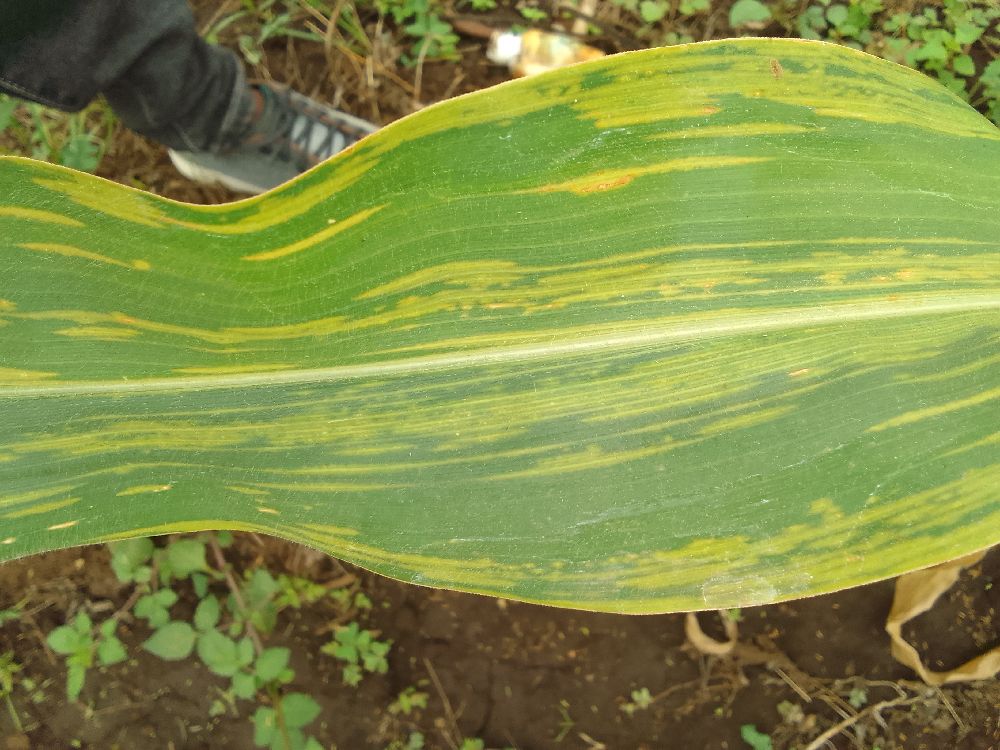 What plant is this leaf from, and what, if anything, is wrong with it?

maize, maize lethal necrosis
